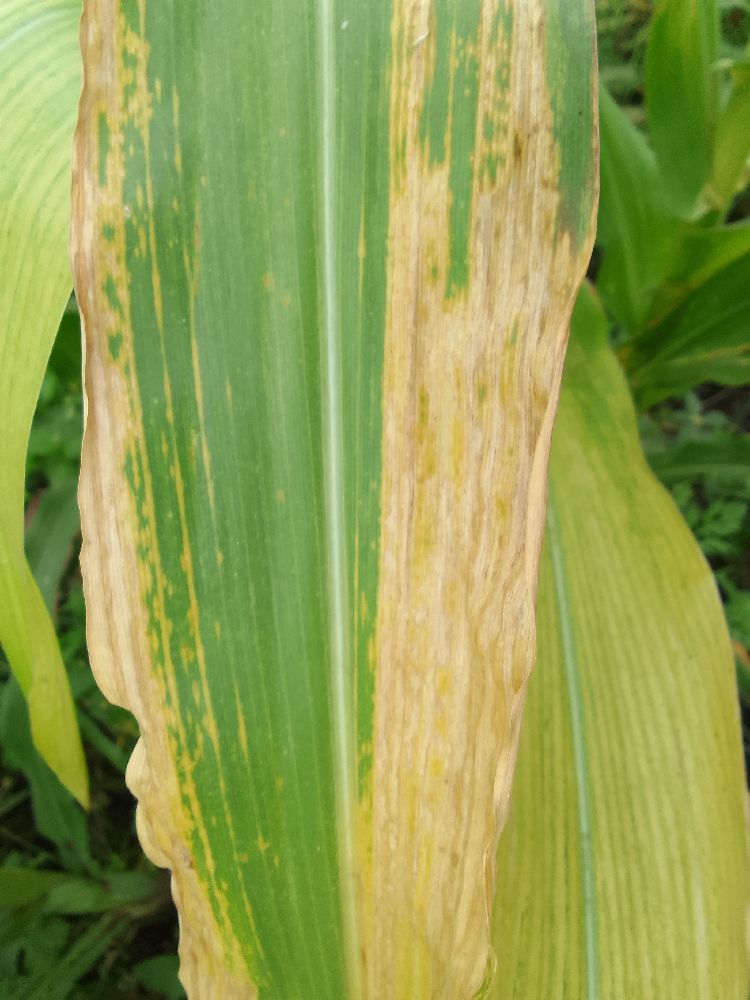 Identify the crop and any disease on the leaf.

maize, maize lethal necrosis
